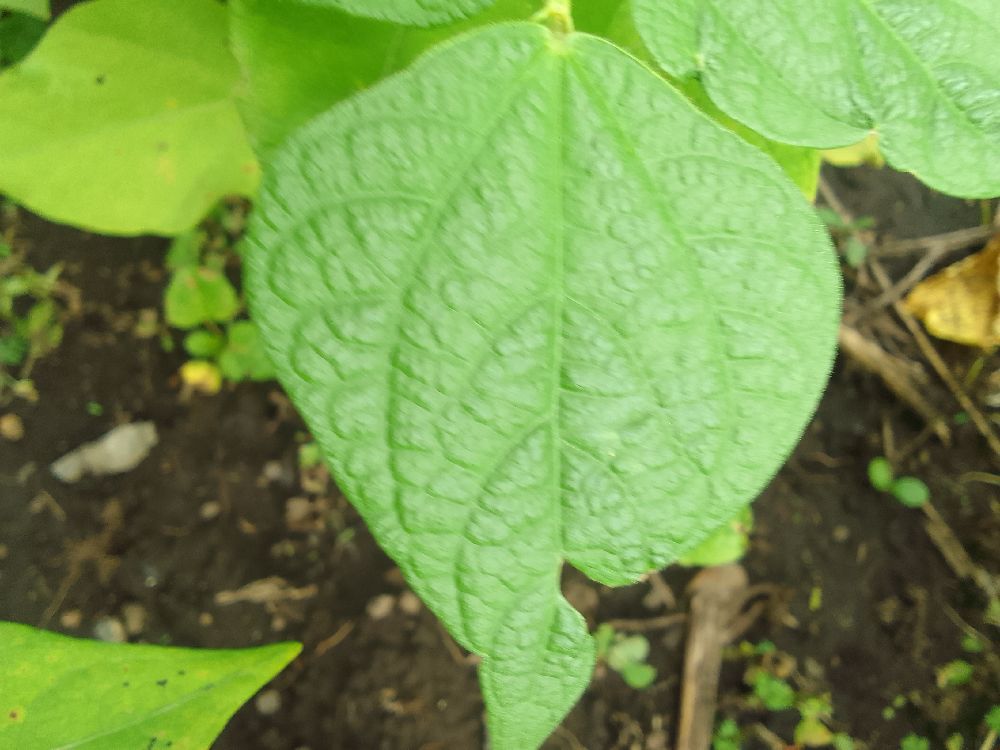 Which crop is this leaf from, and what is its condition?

common bean, healthy
